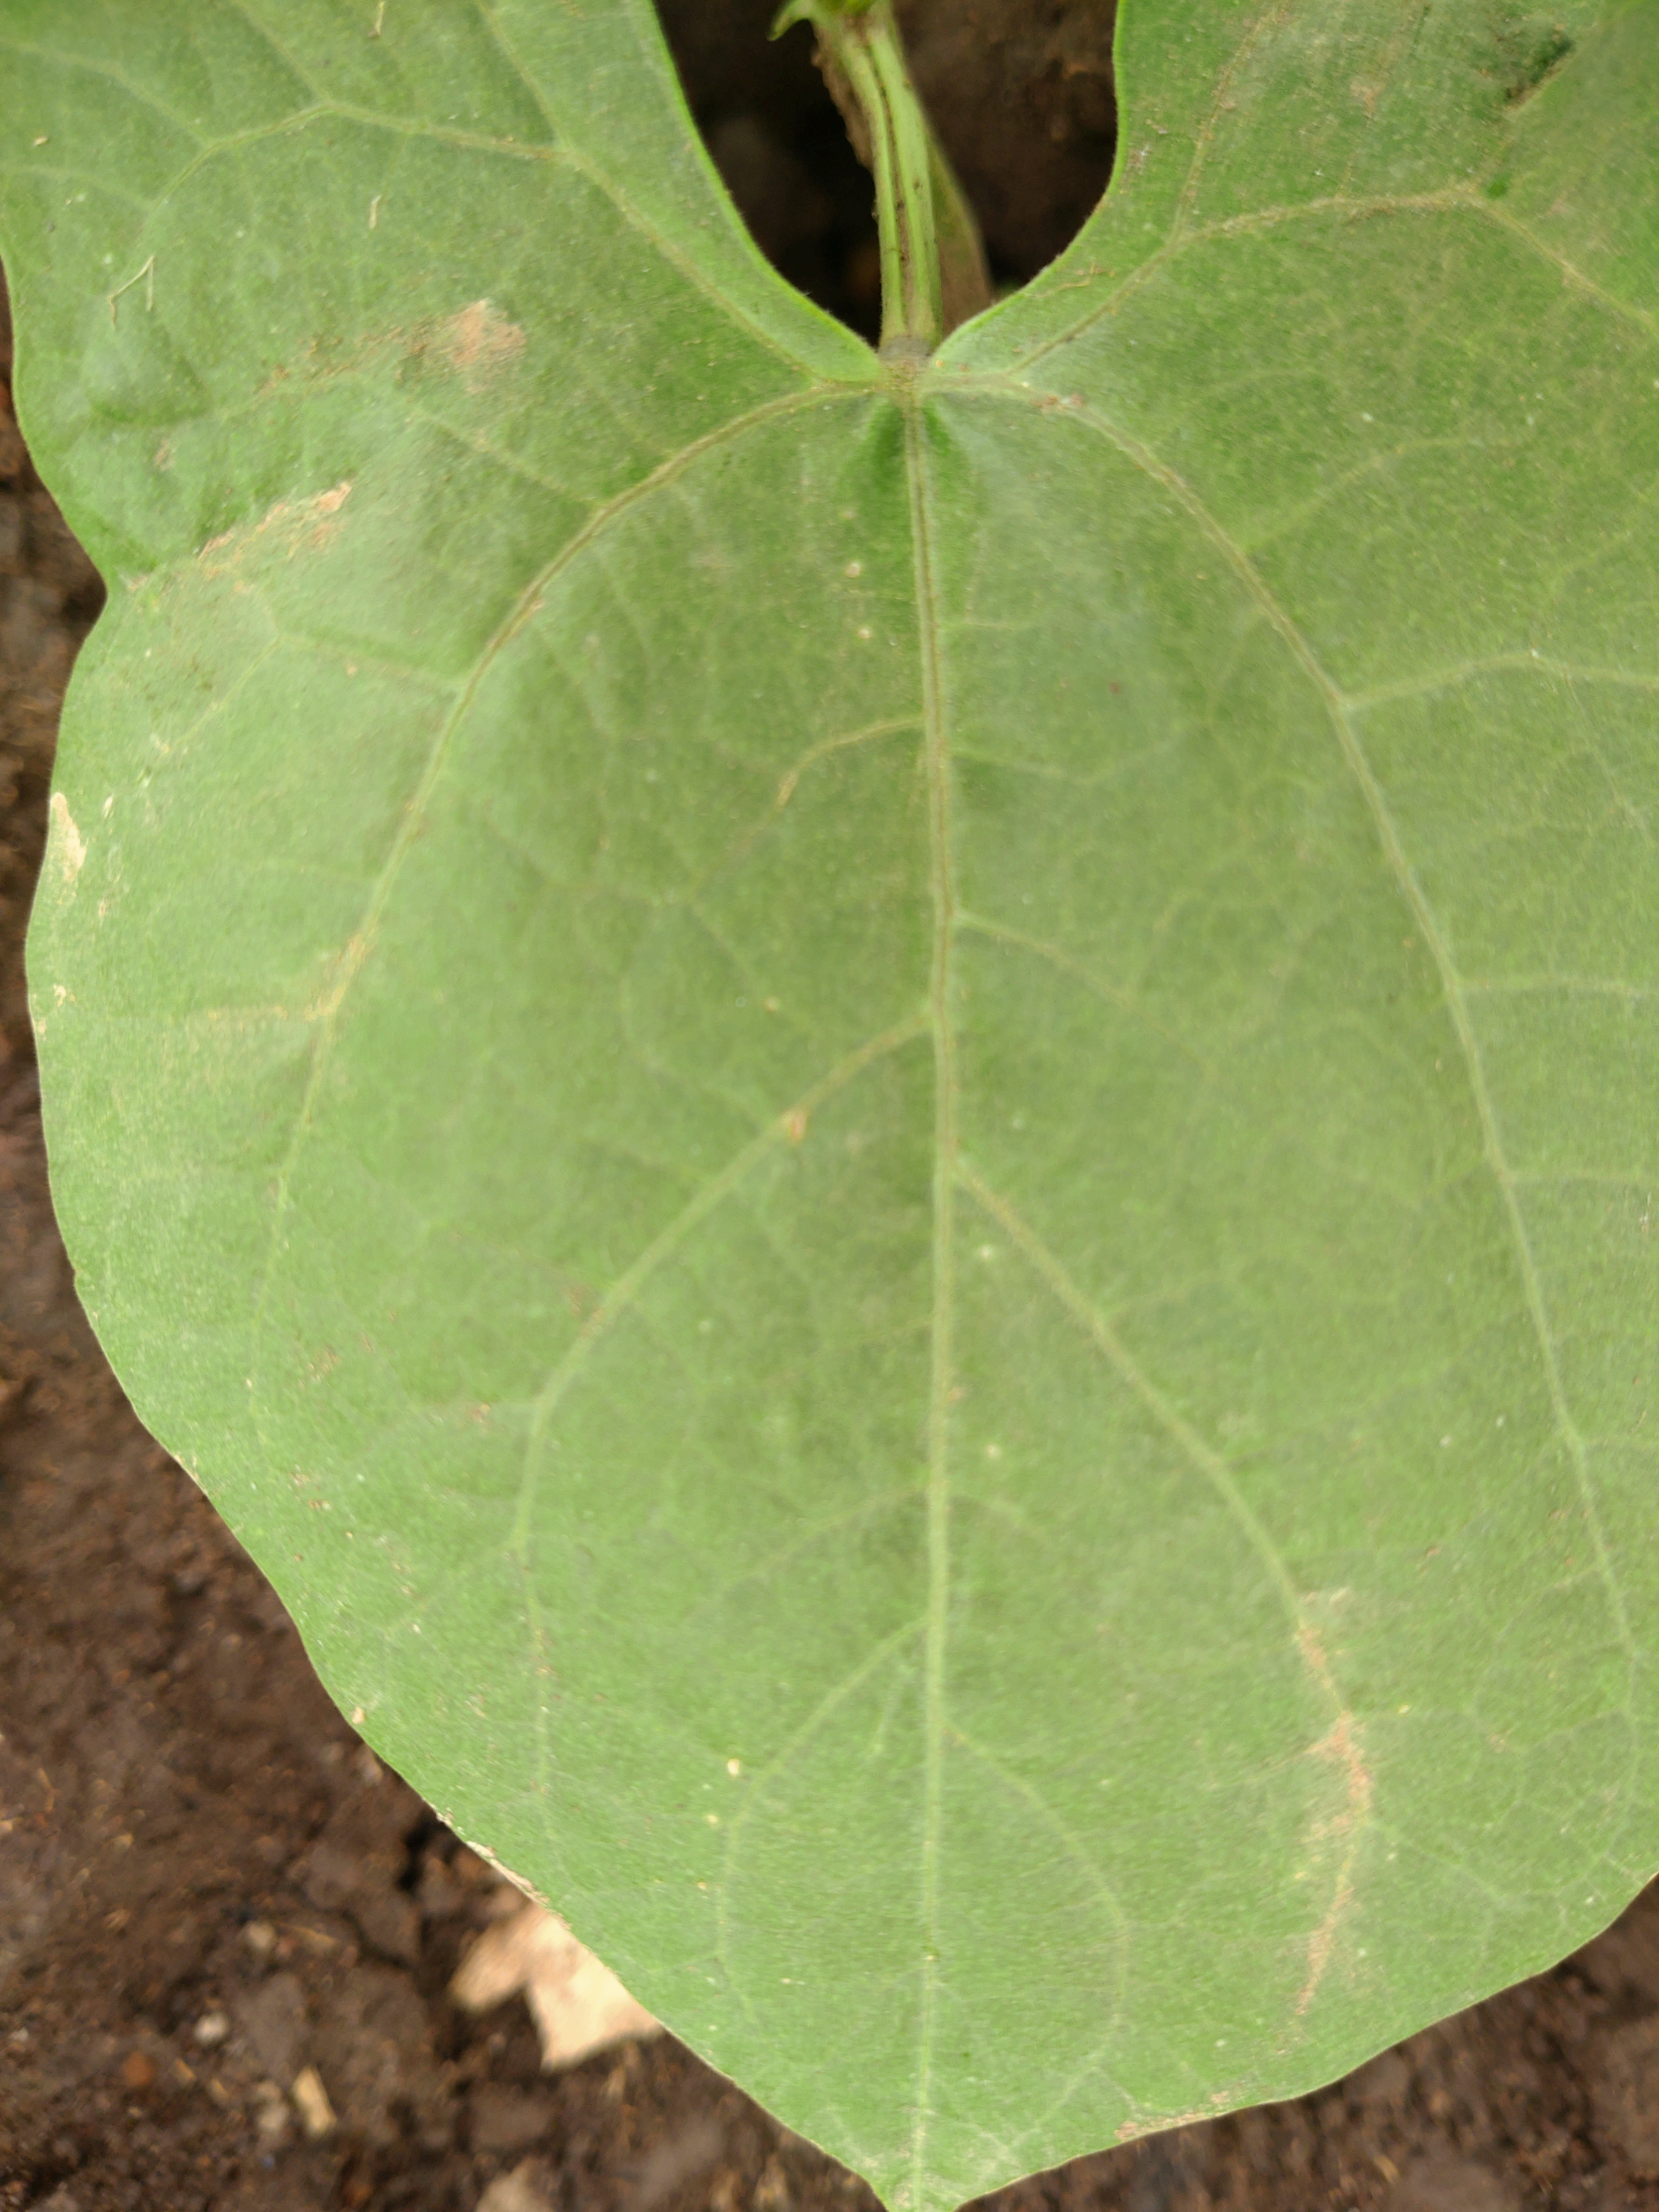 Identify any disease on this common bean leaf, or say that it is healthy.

healthy
